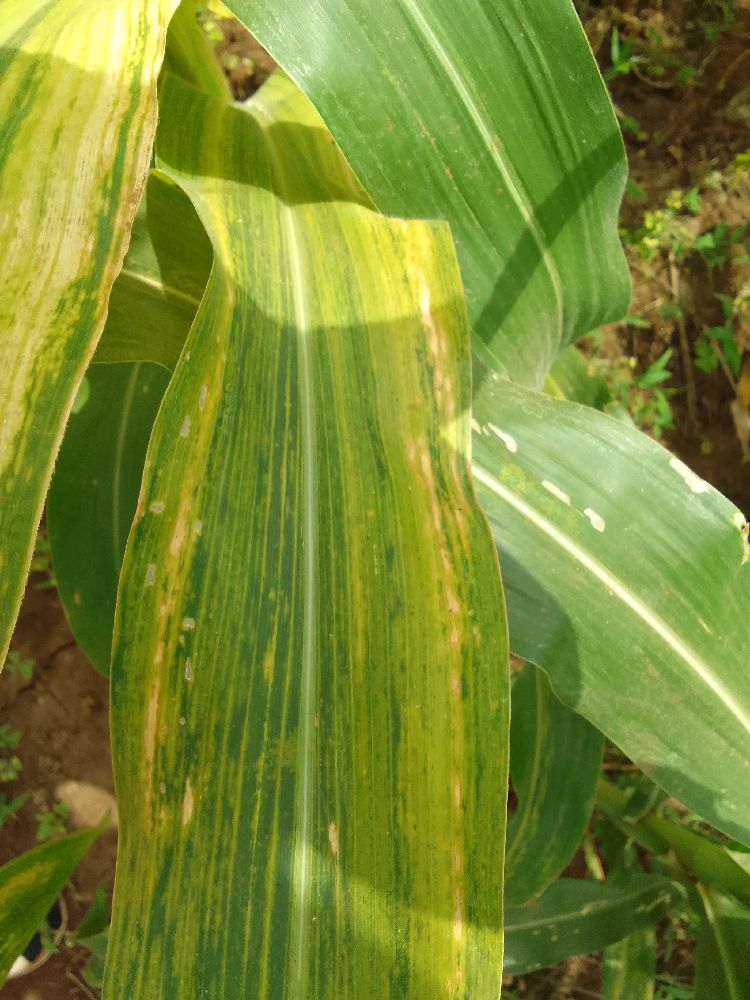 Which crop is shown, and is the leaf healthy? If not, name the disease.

maize, maize lethal necrosis
